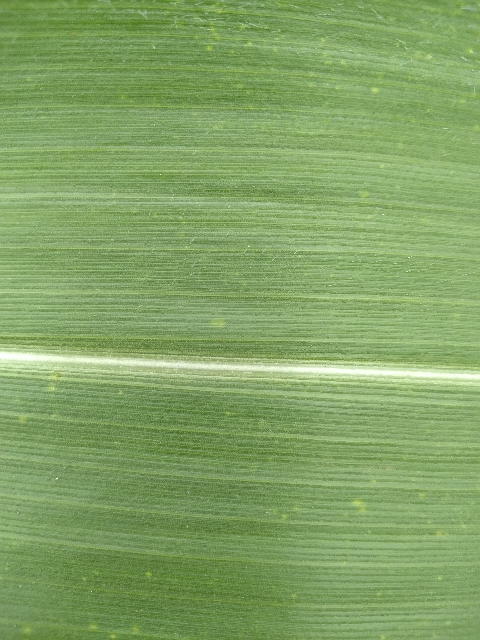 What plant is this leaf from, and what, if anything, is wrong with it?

maize, healthy
